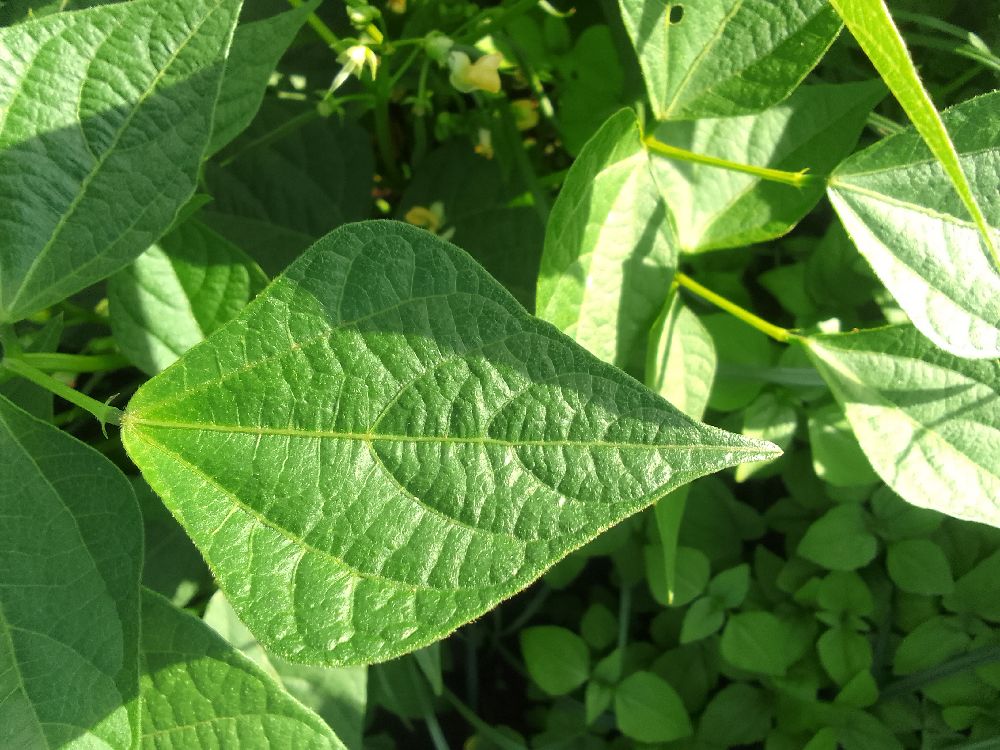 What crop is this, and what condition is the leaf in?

common bean, healthy
